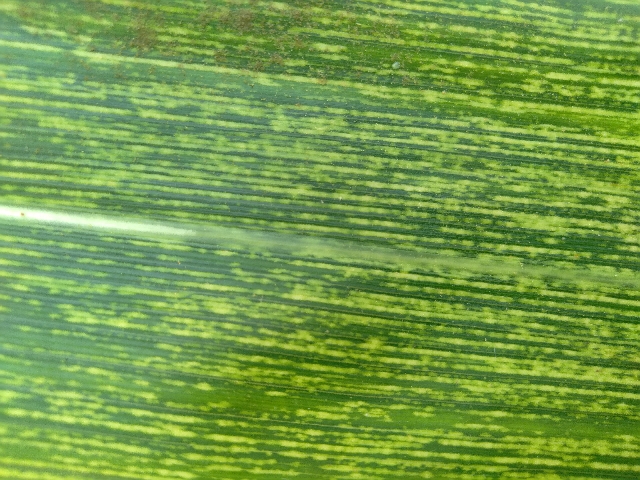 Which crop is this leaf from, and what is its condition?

maize, maize streak virus
